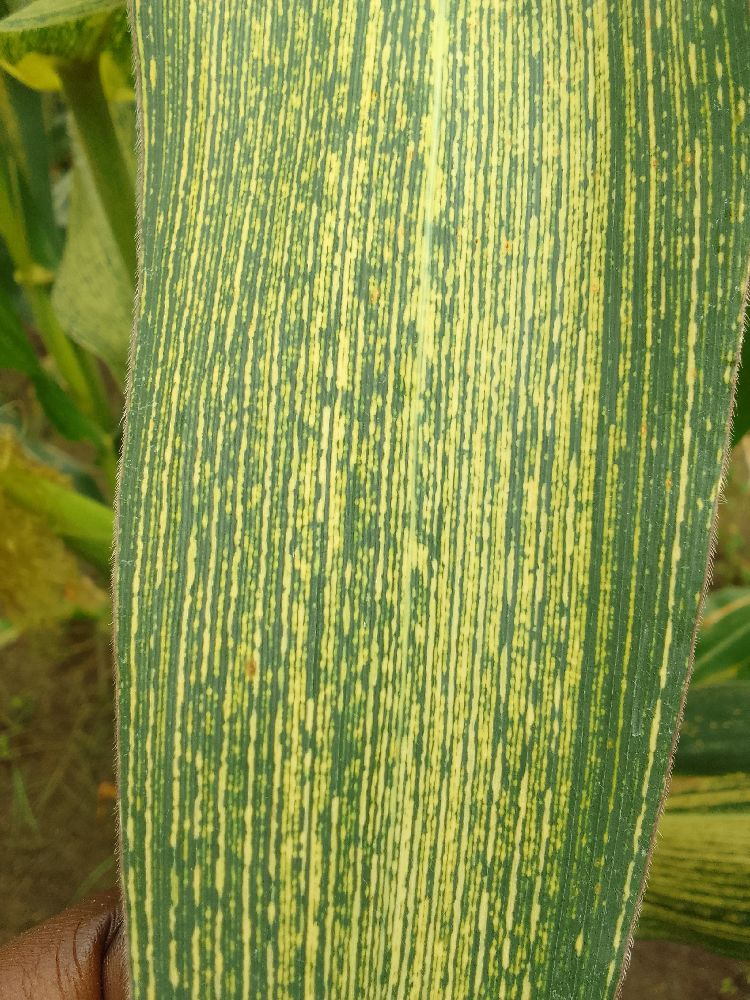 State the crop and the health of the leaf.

maize, maize streak virus
